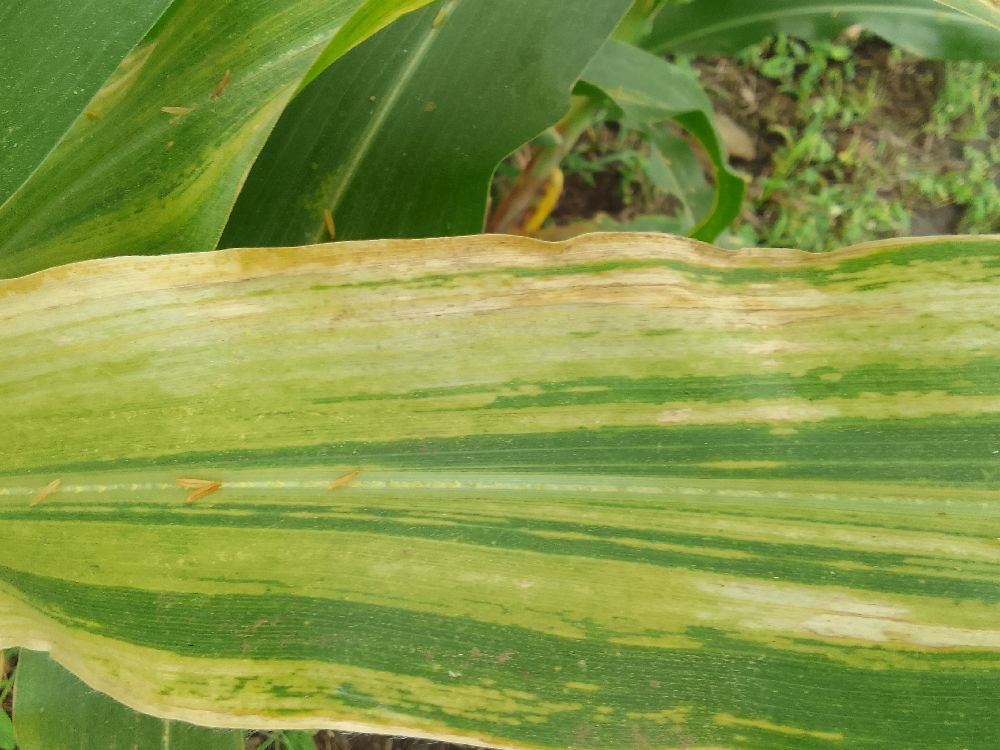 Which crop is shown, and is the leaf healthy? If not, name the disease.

maize, maize lethal necrosis
